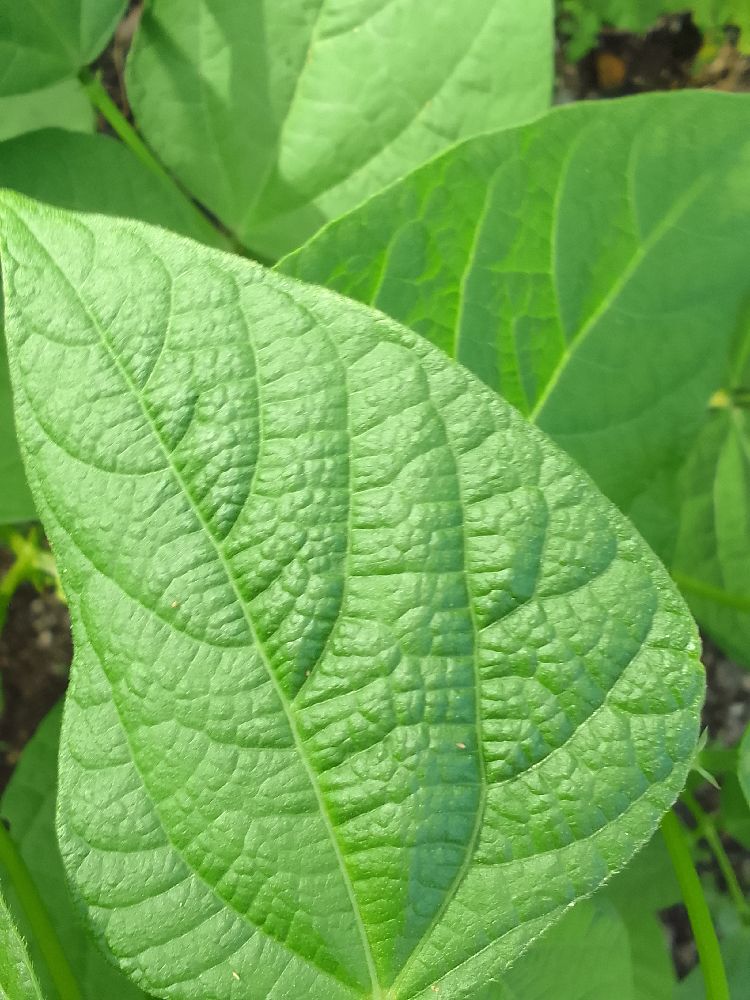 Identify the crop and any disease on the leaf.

common bean, healthy
